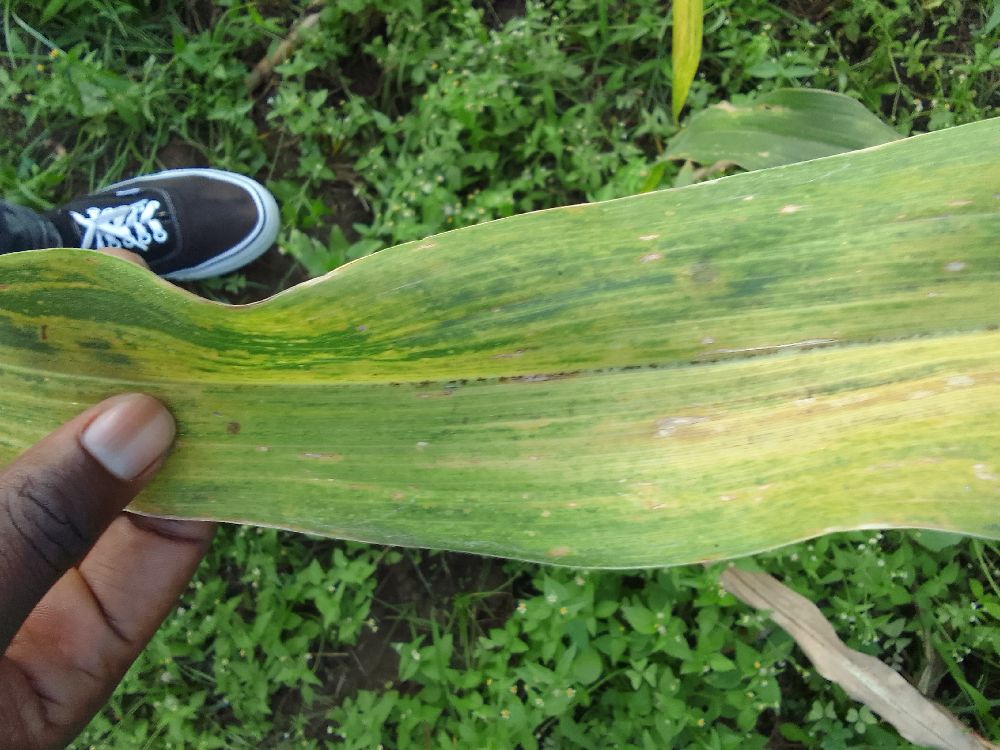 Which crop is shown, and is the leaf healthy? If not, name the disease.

maize, maize lethal necrosis
